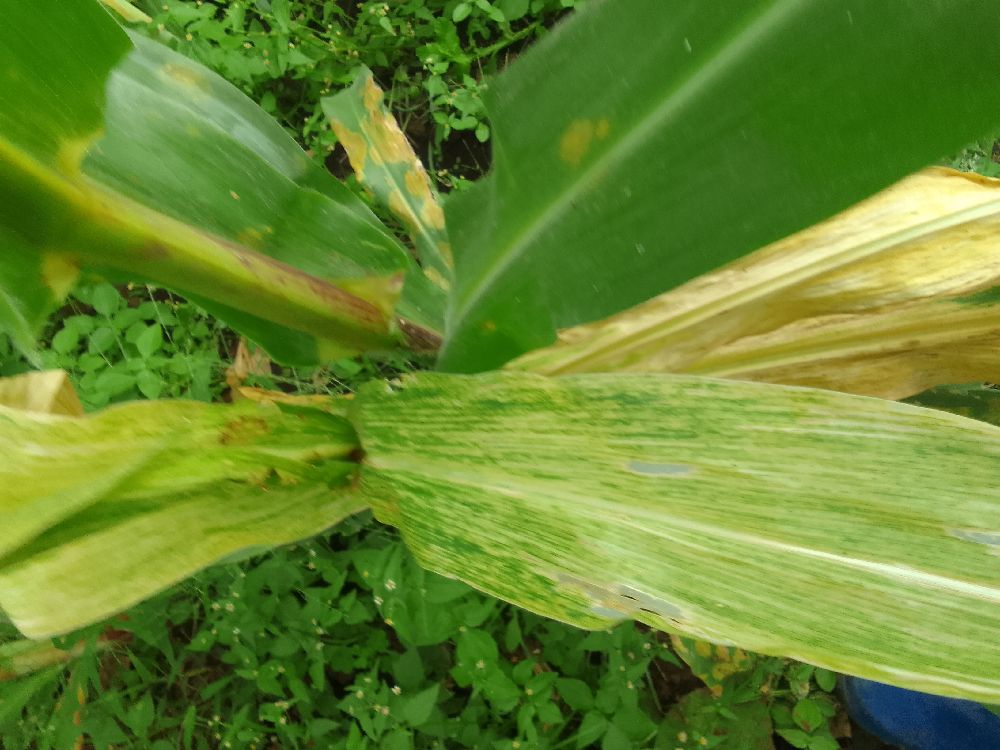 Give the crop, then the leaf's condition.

maize, maize lethal necrosis
